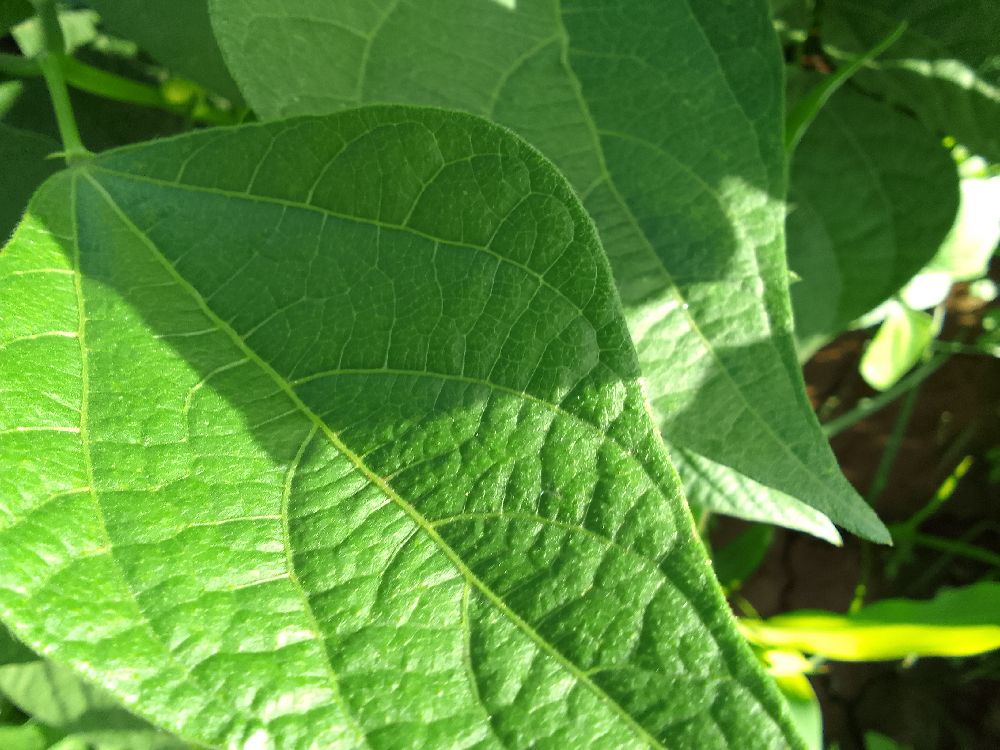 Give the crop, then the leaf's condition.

common bean, healthy
